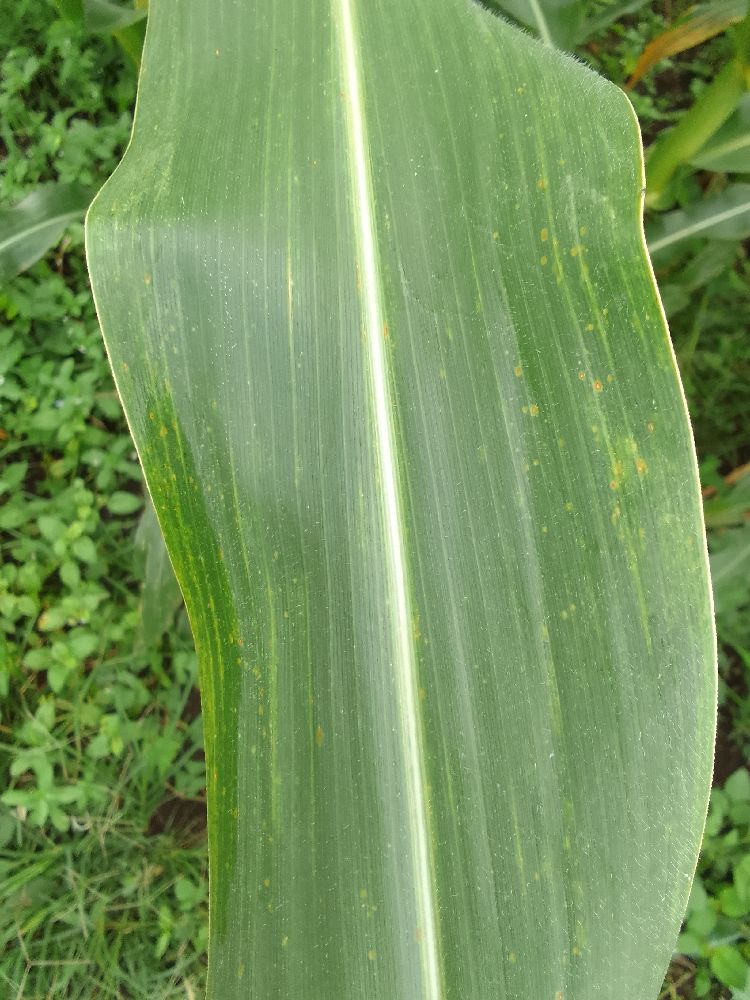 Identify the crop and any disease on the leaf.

maize, maize lethal necrosis
